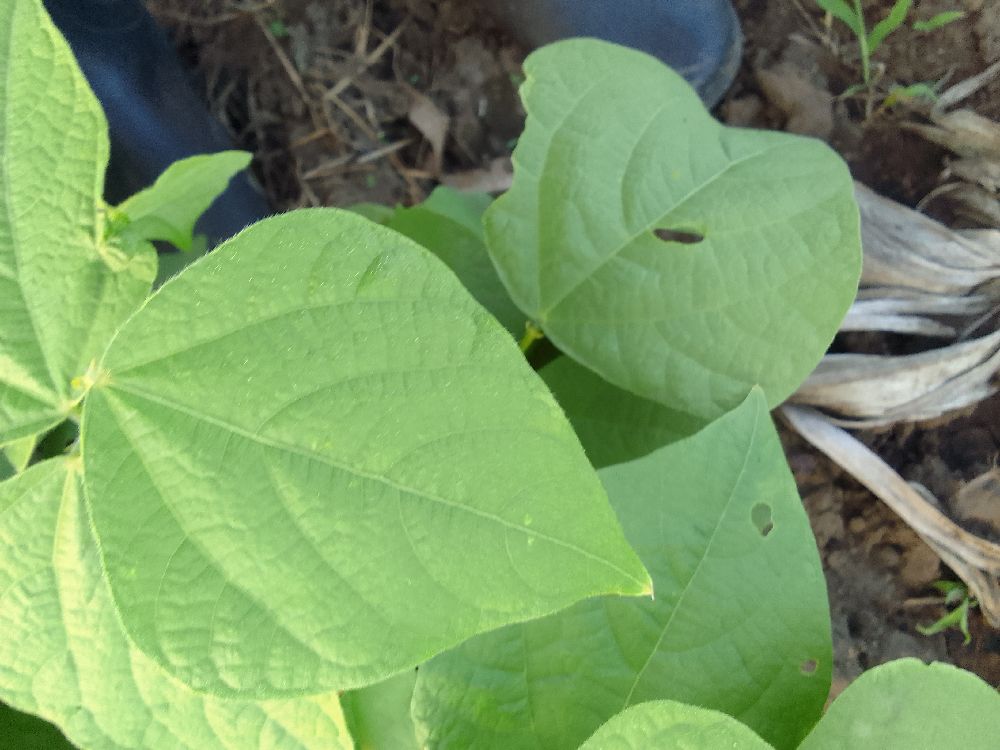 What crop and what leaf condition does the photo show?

common bean, healthy
